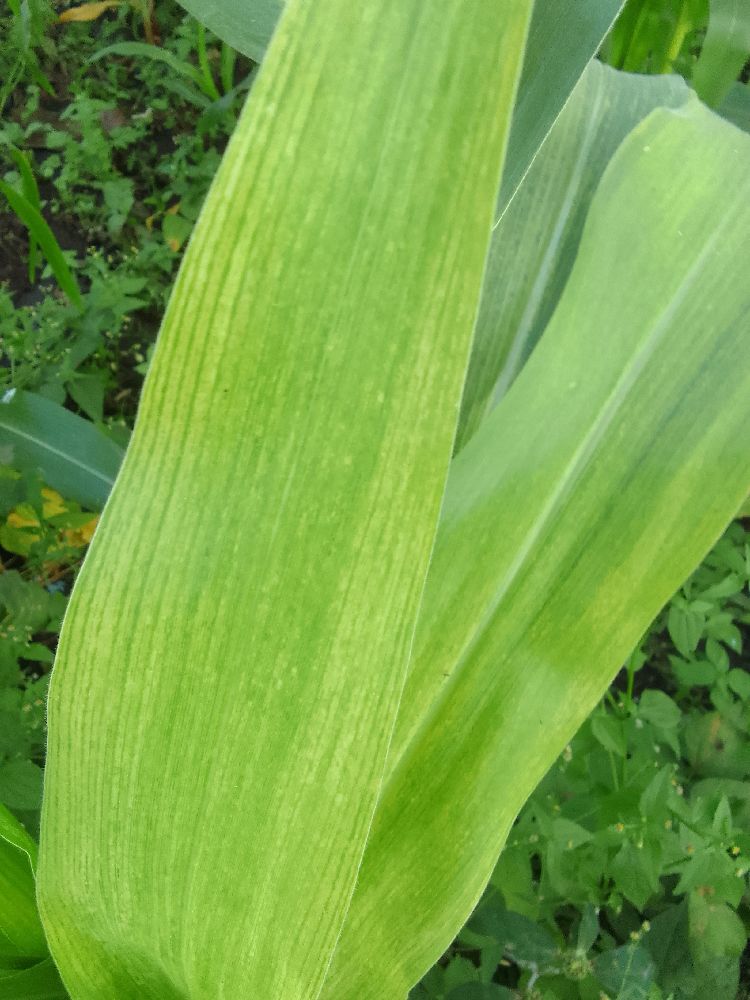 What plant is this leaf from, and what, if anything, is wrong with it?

maize, maize lethal necrosis
